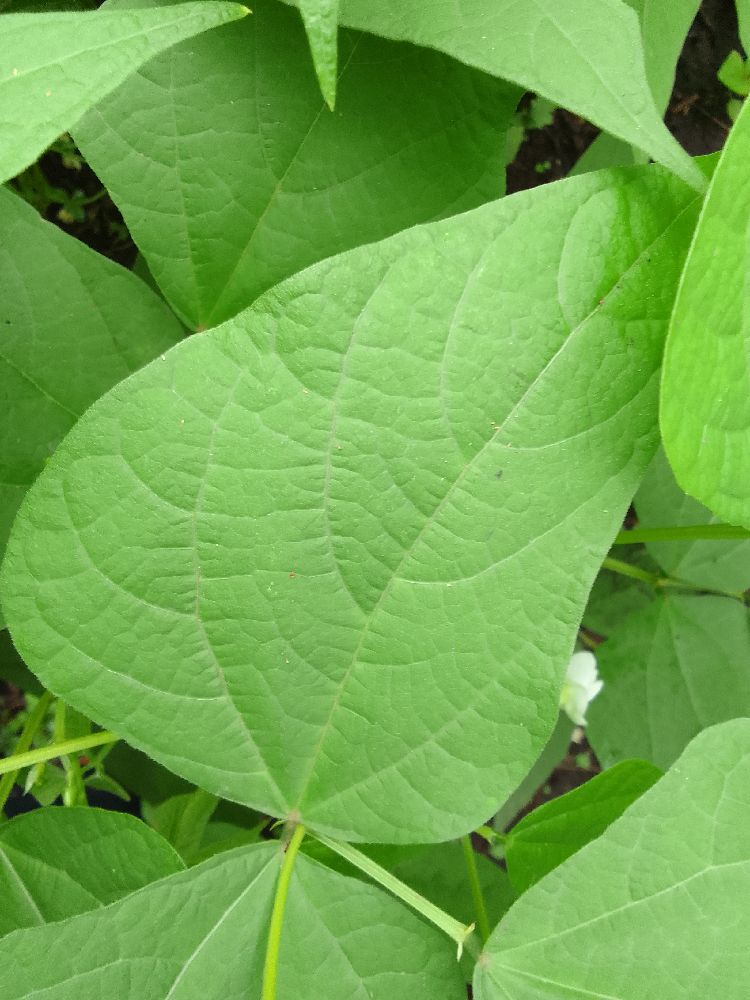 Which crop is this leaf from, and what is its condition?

common bean, healthy
